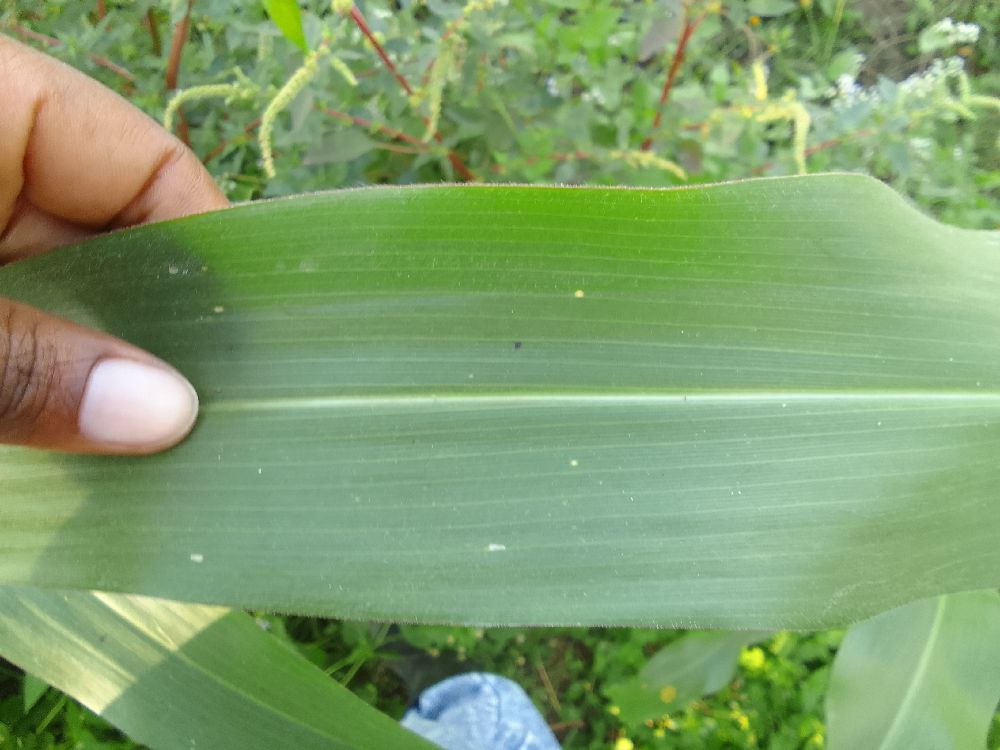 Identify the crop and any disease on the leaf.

maize, healthy
